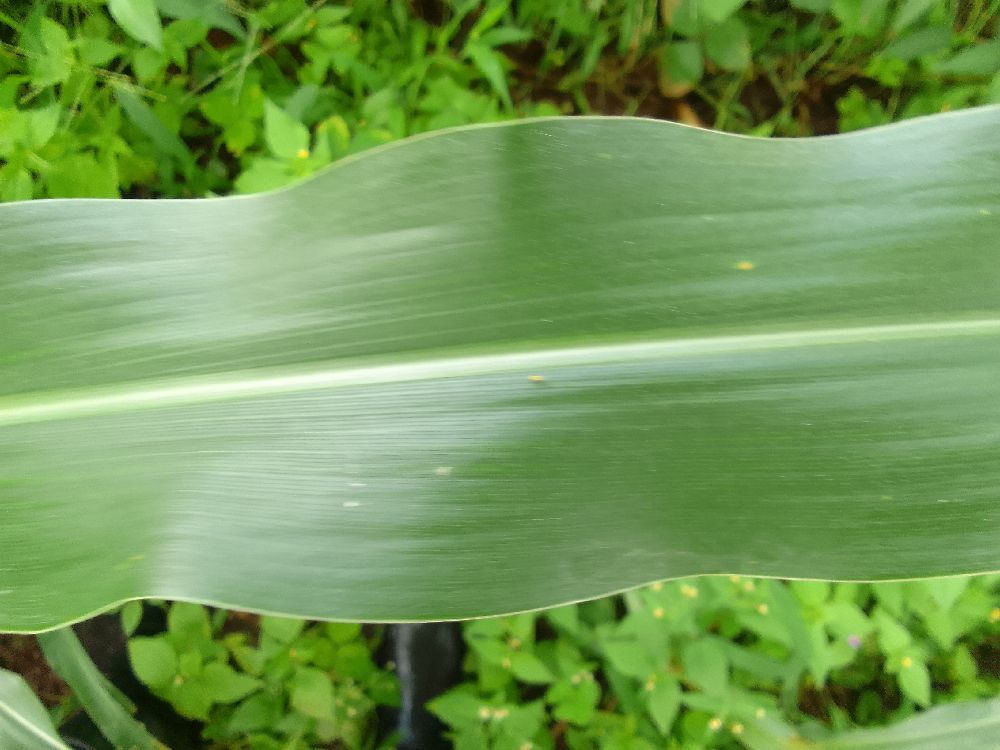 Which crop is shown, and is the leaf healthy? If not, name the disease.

maize, healthy
